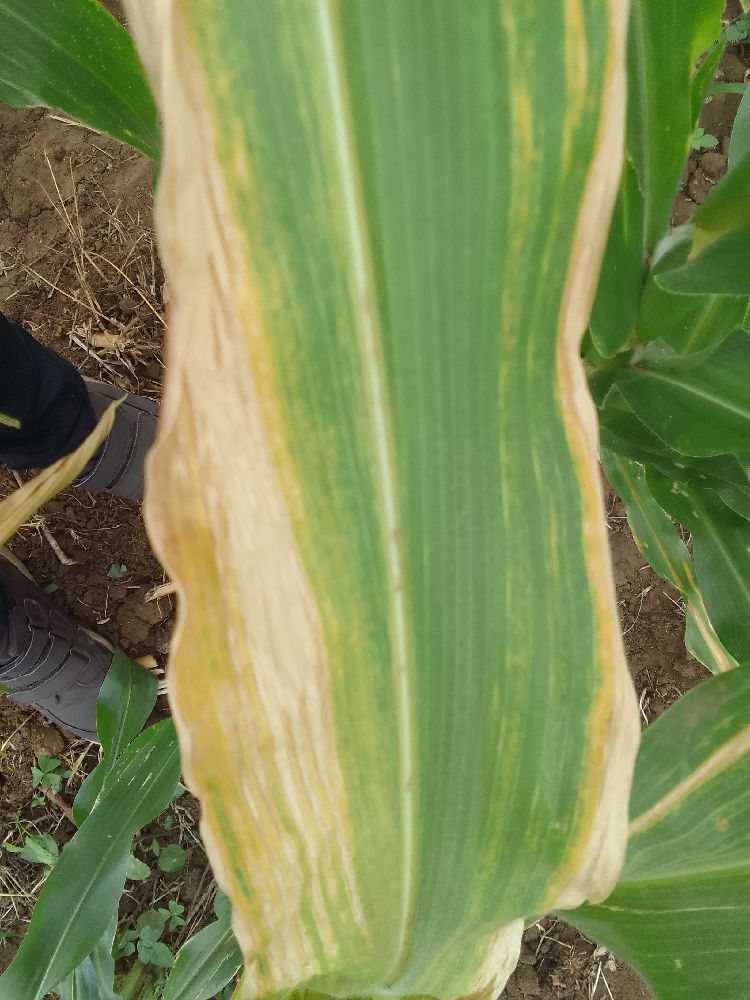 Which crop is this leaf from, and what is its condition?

maize, maize lethal necrosis
